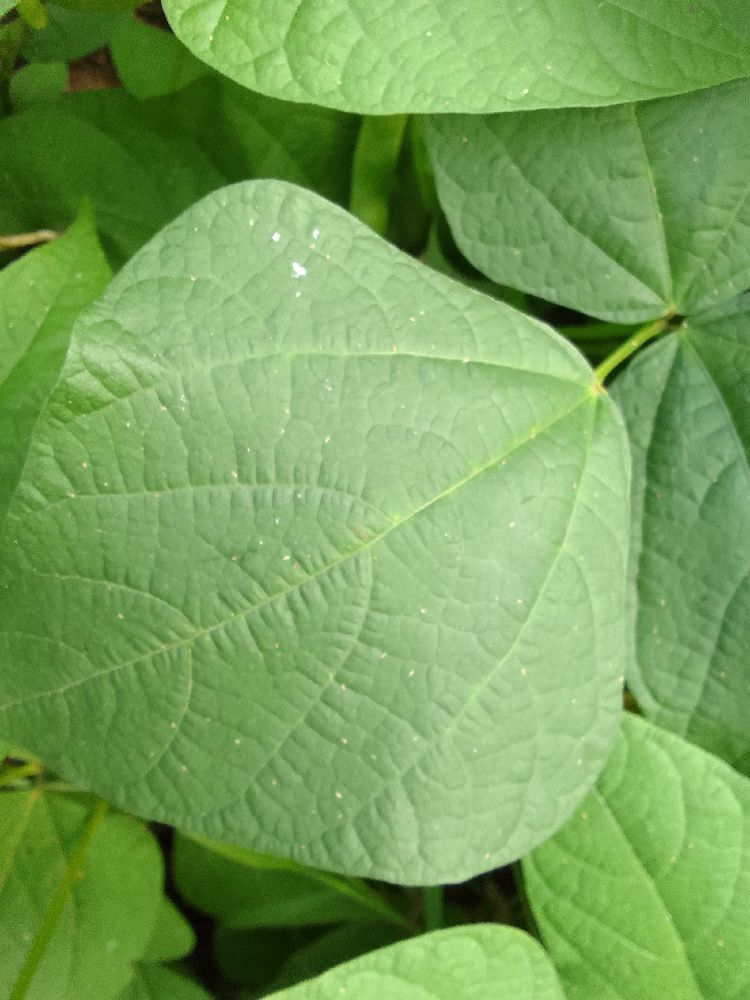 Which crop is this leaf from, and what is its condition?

common bean, healthy
